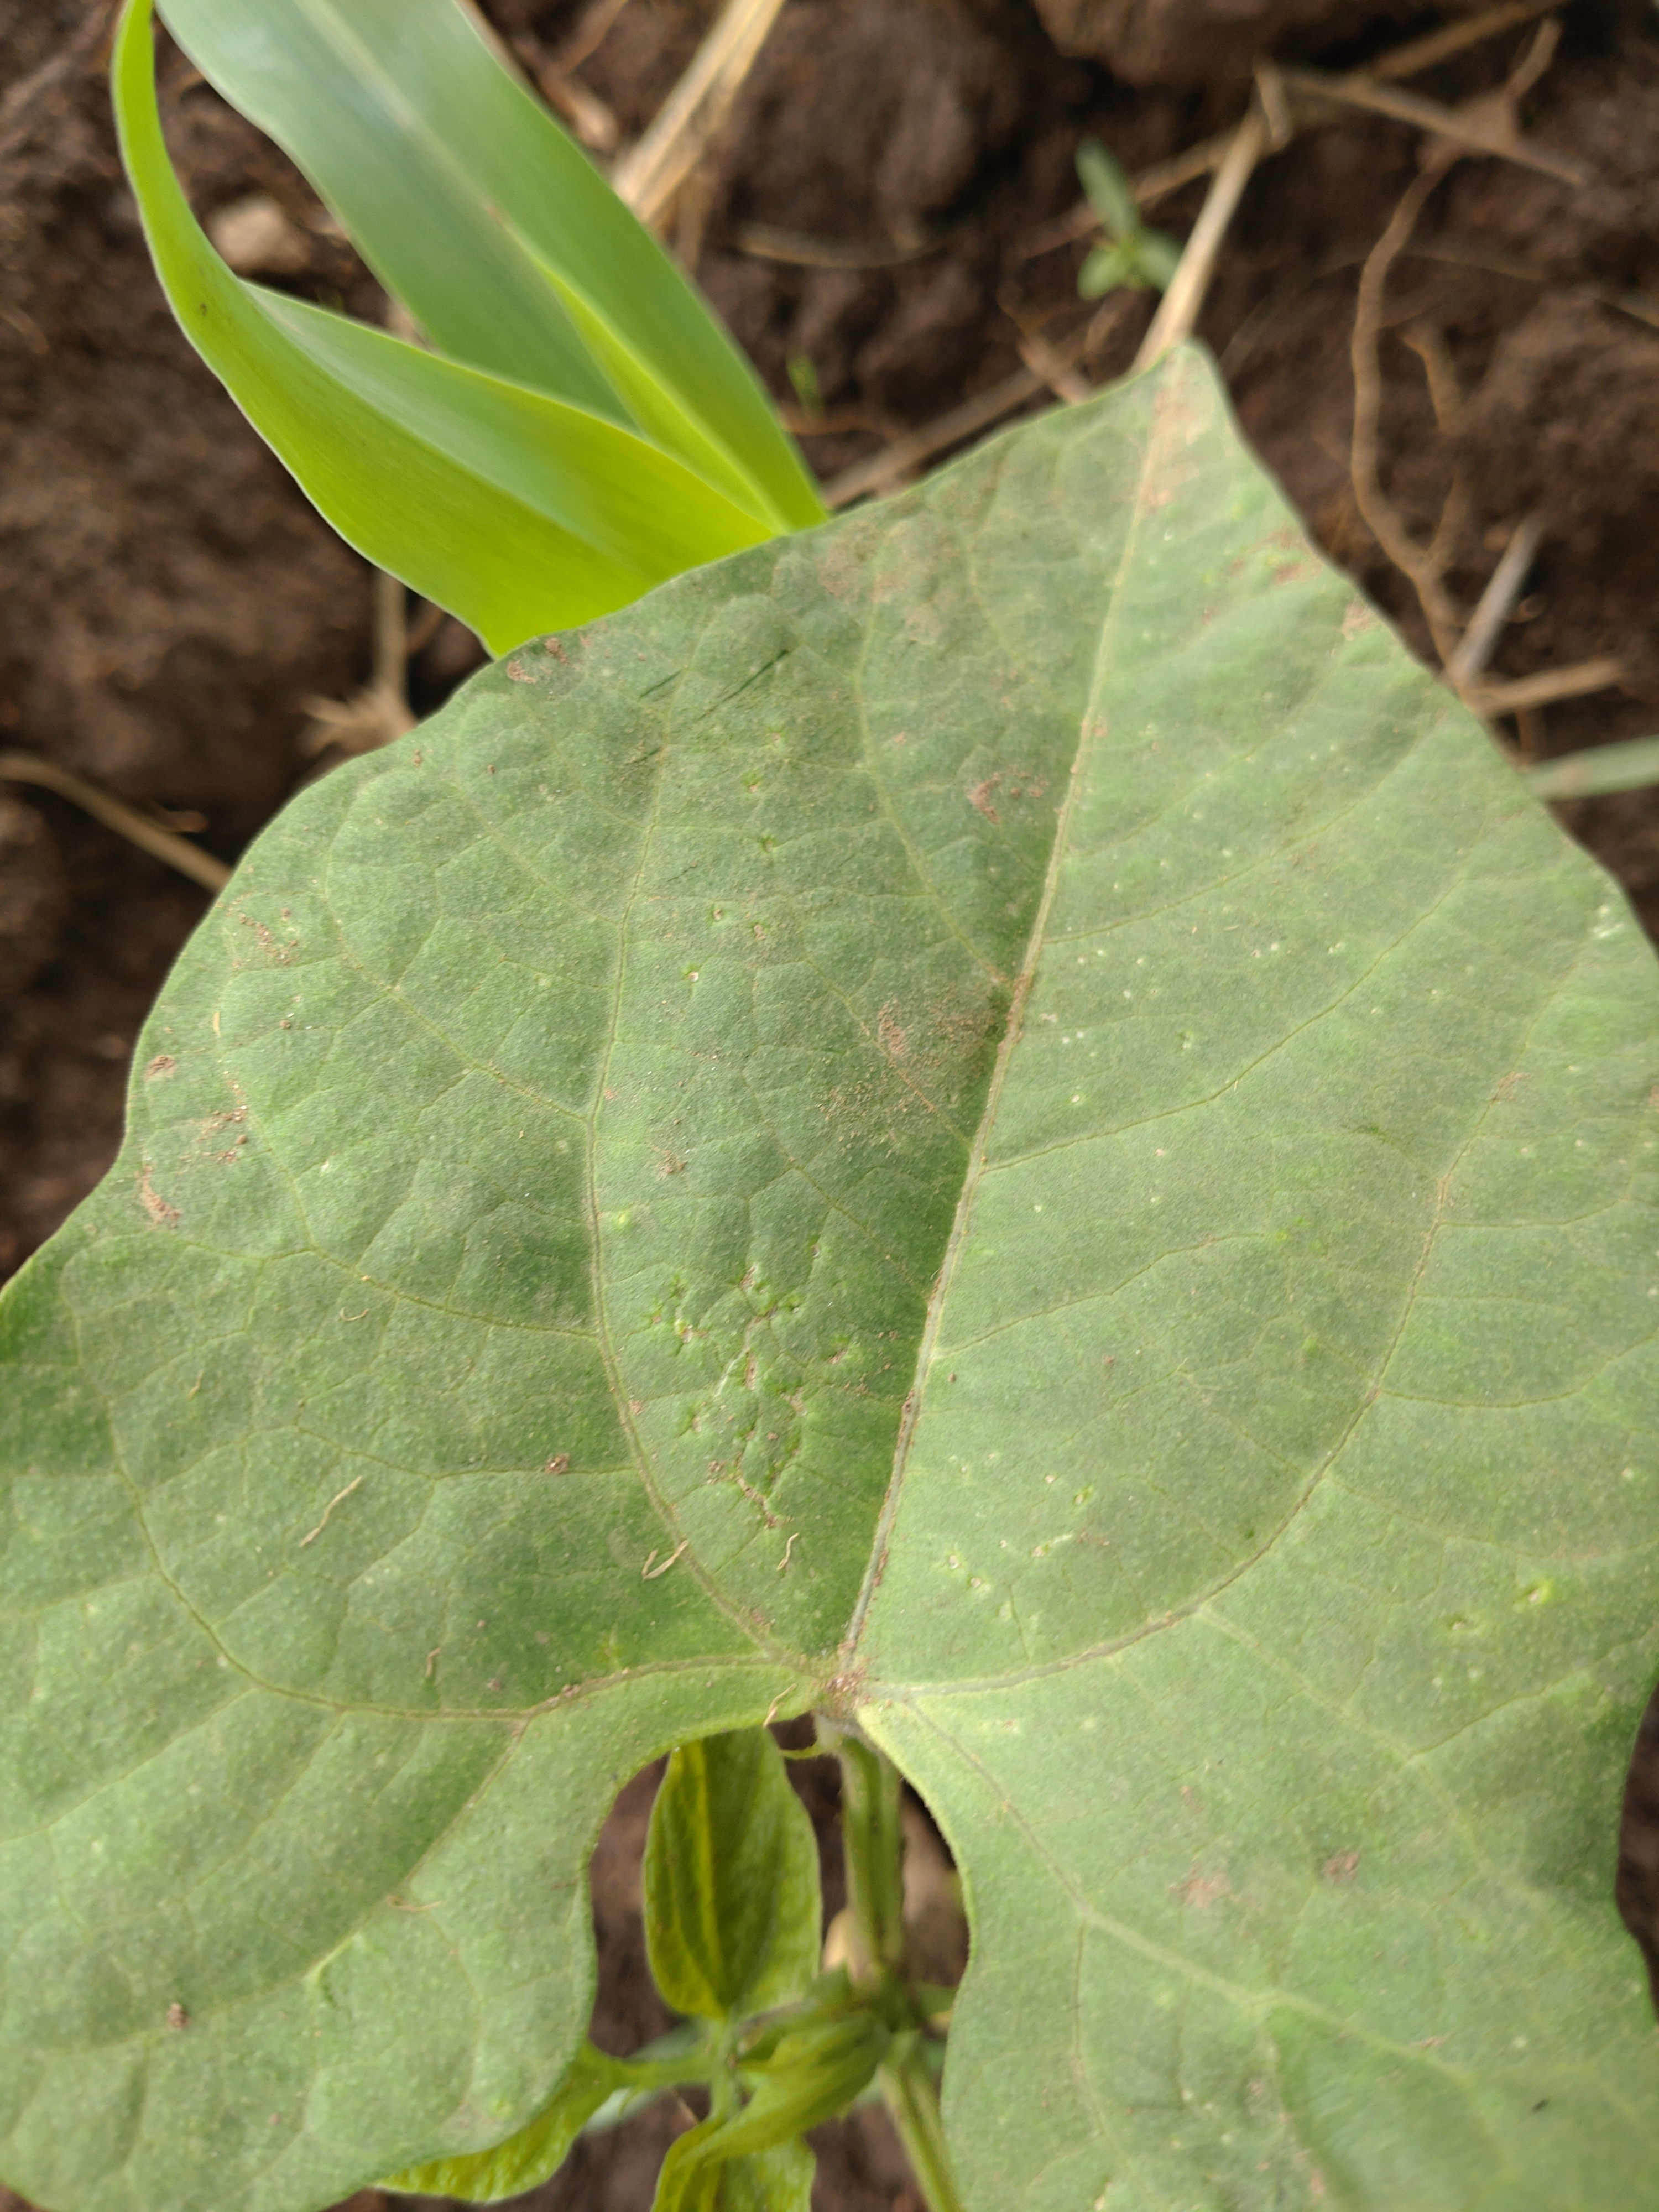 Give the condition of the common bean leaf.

healthy
